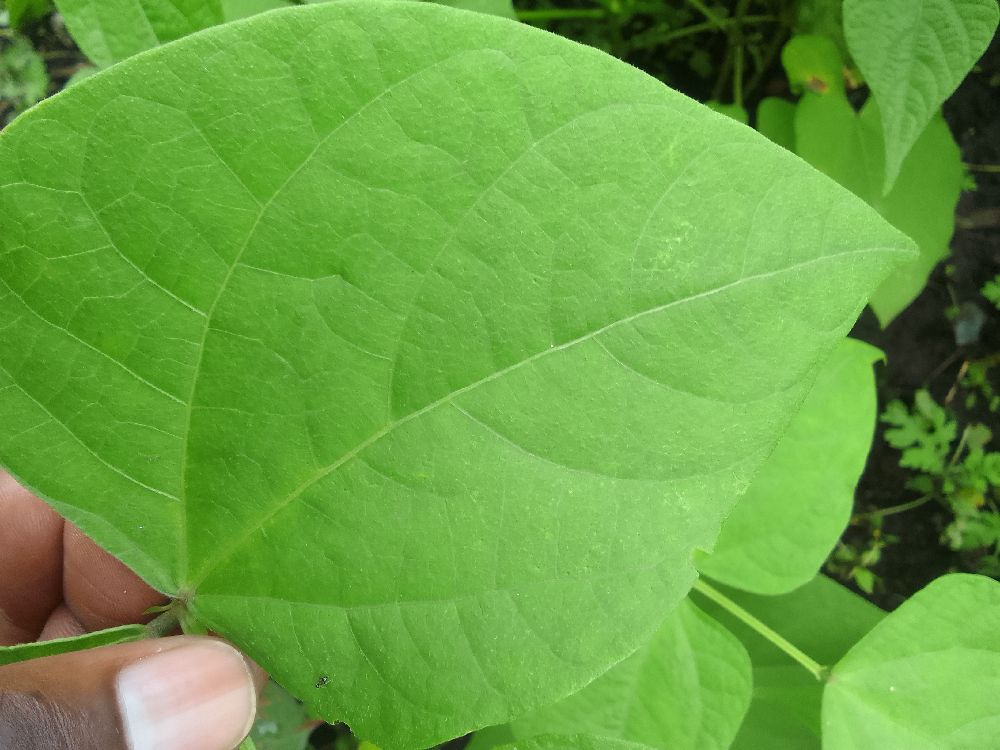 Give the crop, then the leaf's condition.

common bean, healthy
